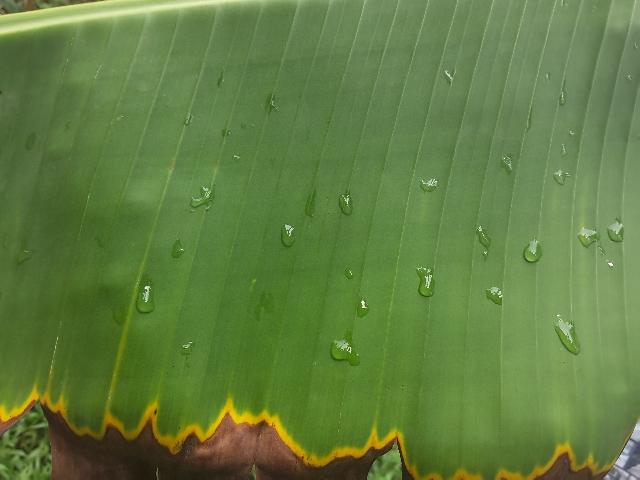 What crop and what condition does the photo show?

banana, fusarium wilt race 1
